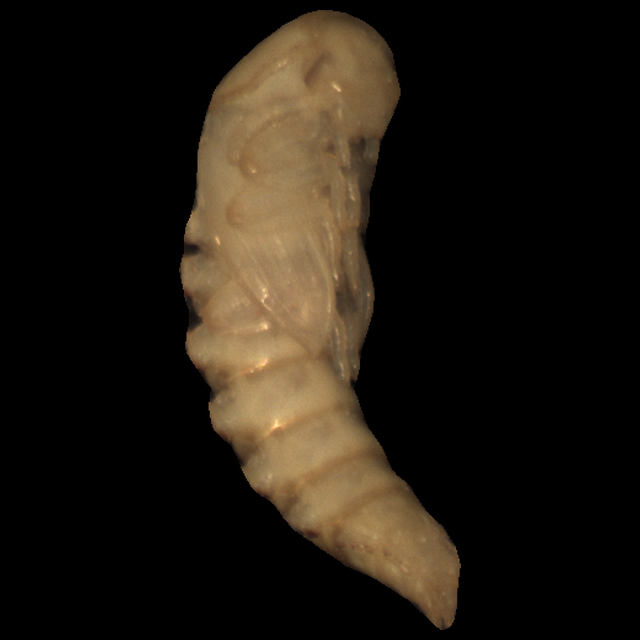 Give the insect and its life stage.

mealworm pupa
